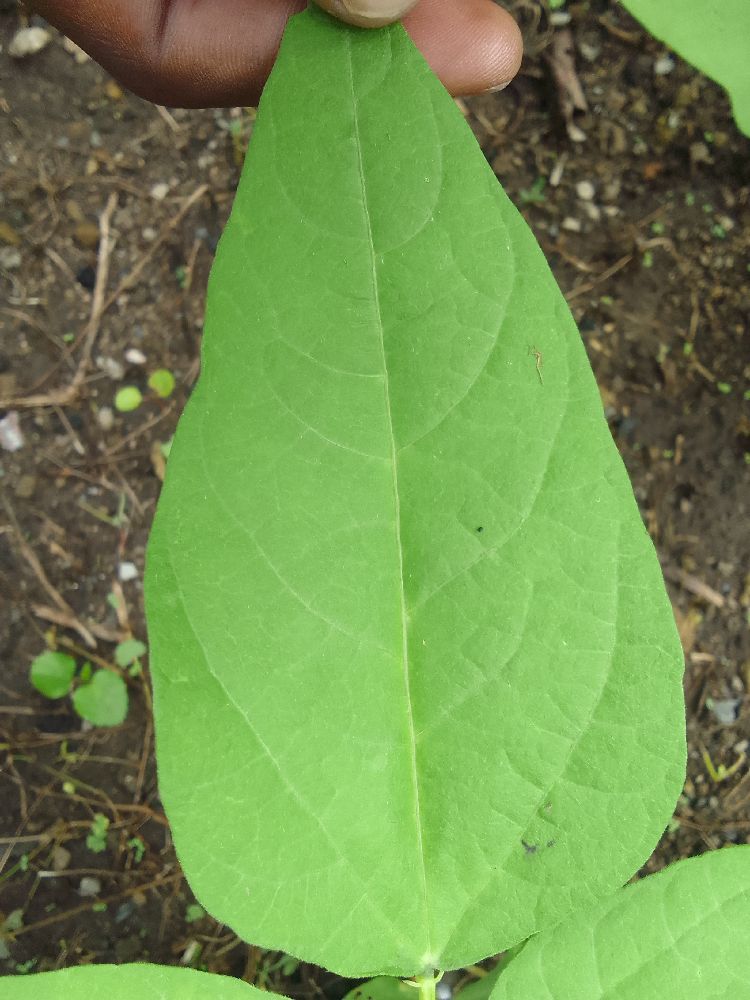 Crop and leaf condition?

common bean, healthy
